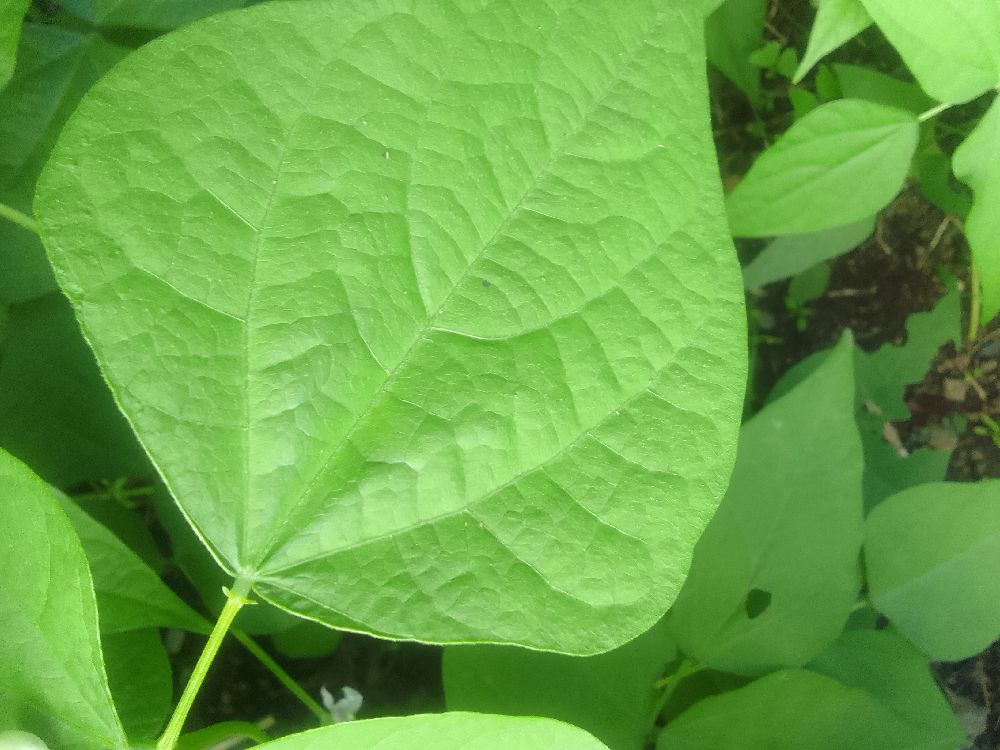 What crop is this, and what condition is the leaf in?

common bean, healthy
